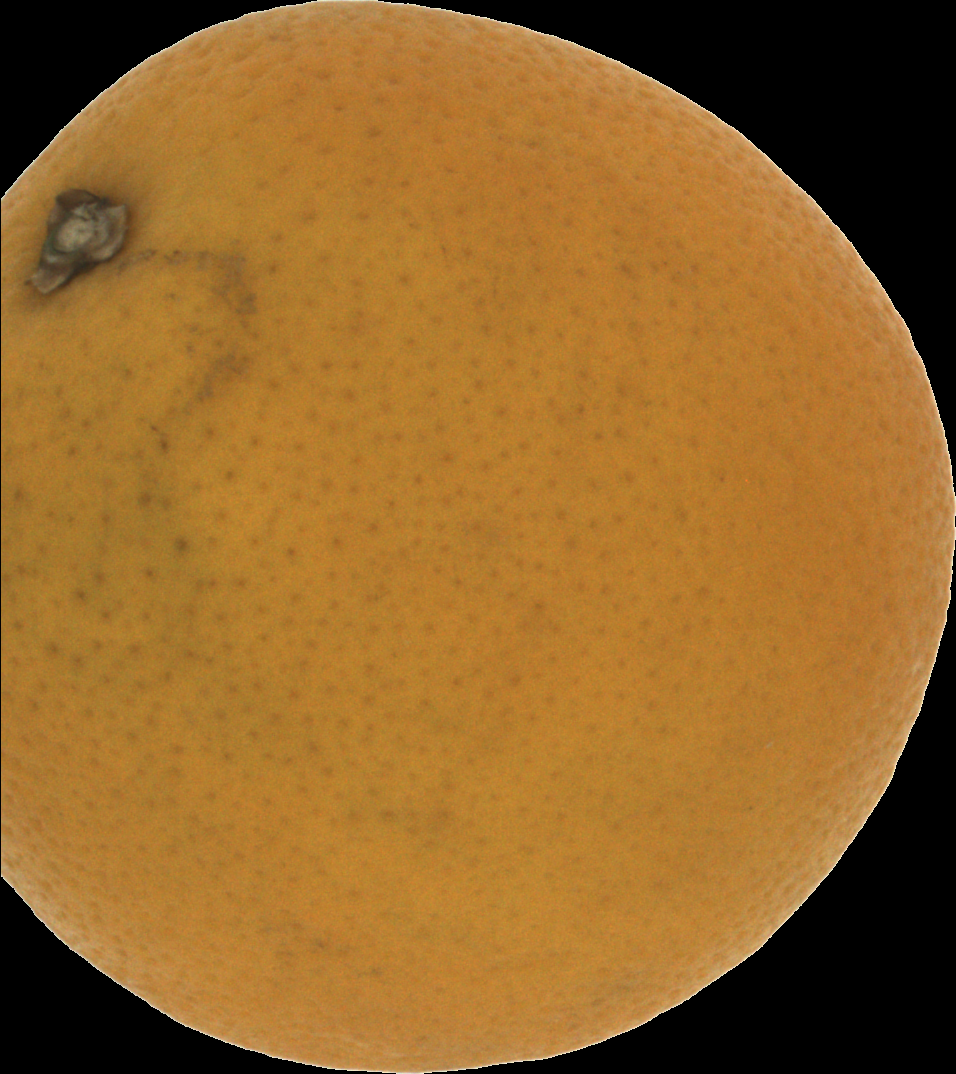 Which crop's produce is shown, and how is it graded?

orange, bad
